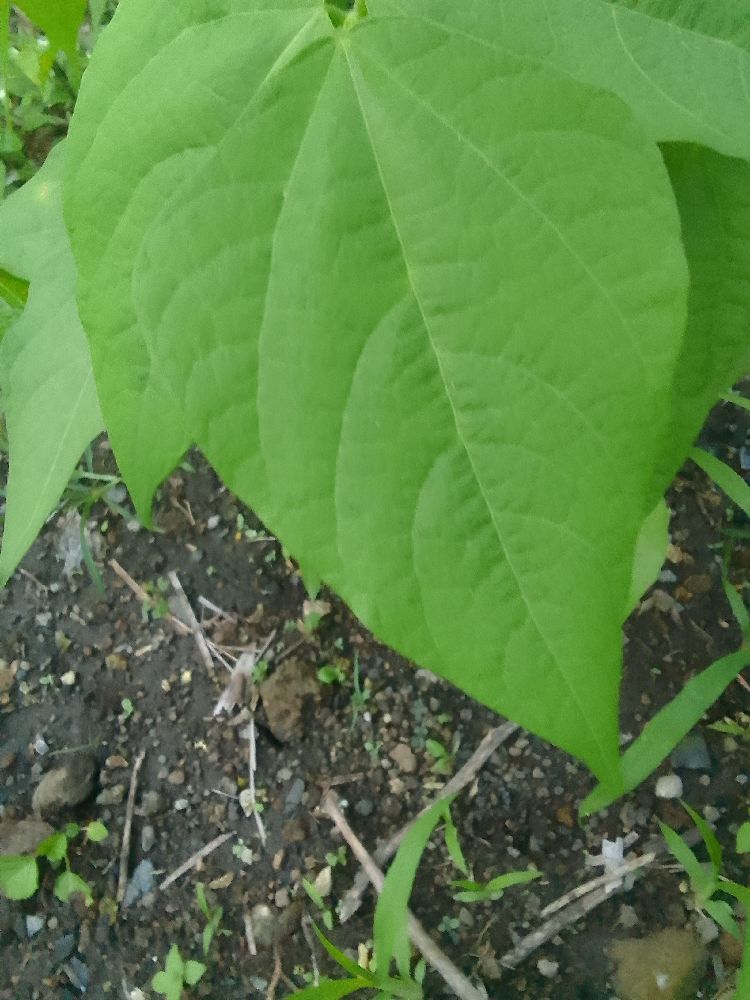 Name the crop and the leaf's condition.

common bean, healthy
